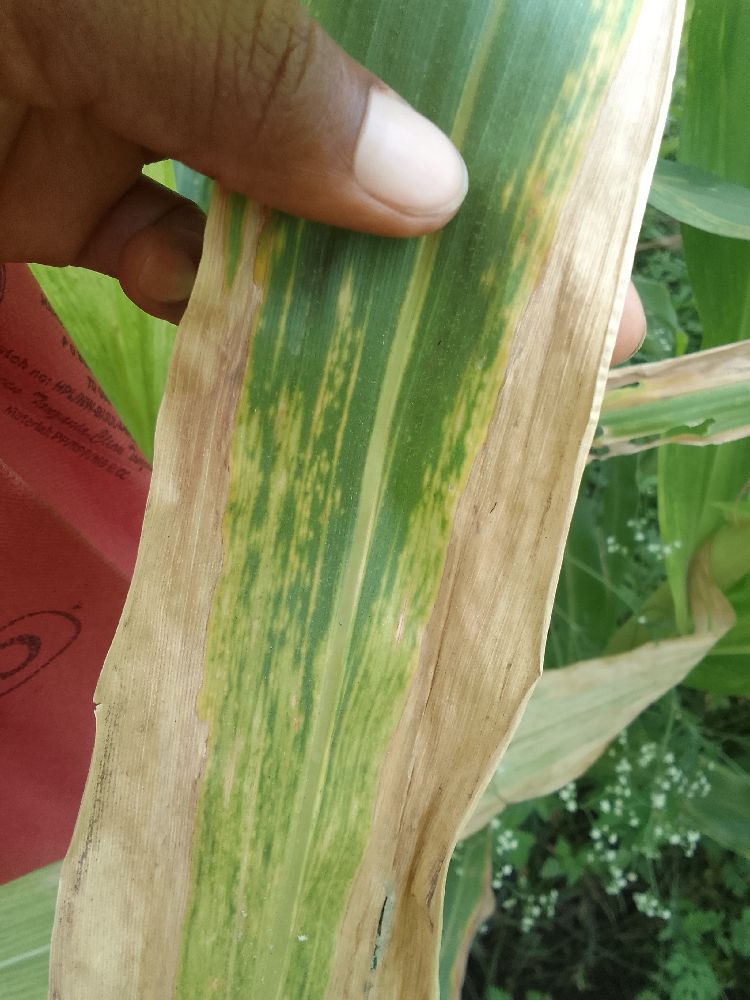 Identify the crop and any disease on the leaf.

maize, maize lethal necrosis
